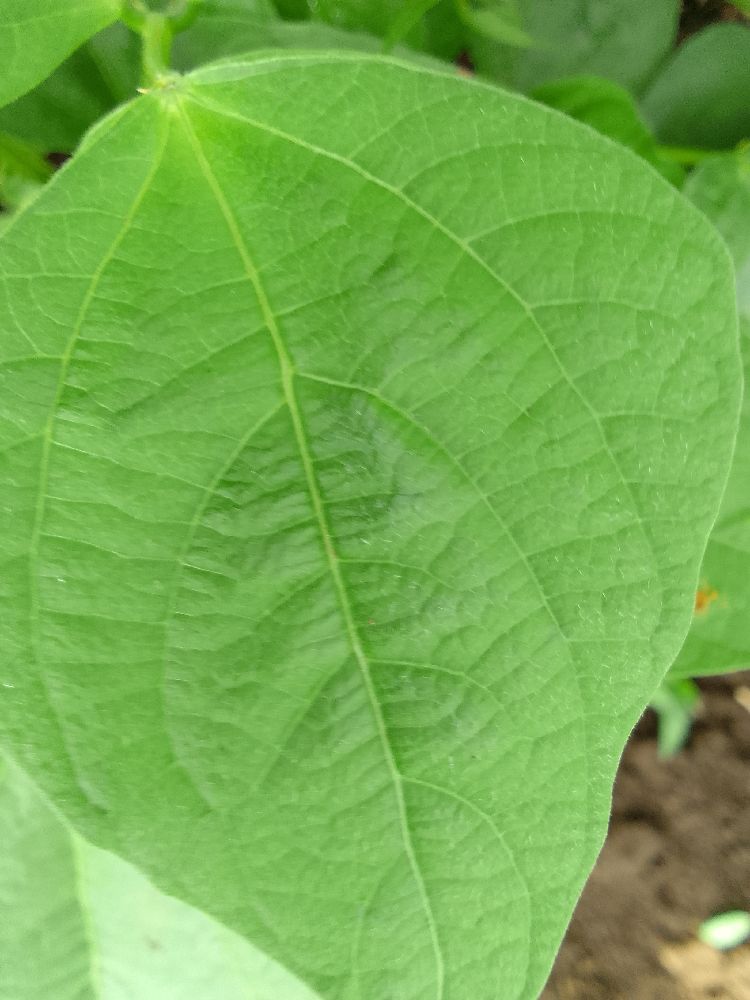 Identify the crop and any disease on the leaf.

common bean, healthy
